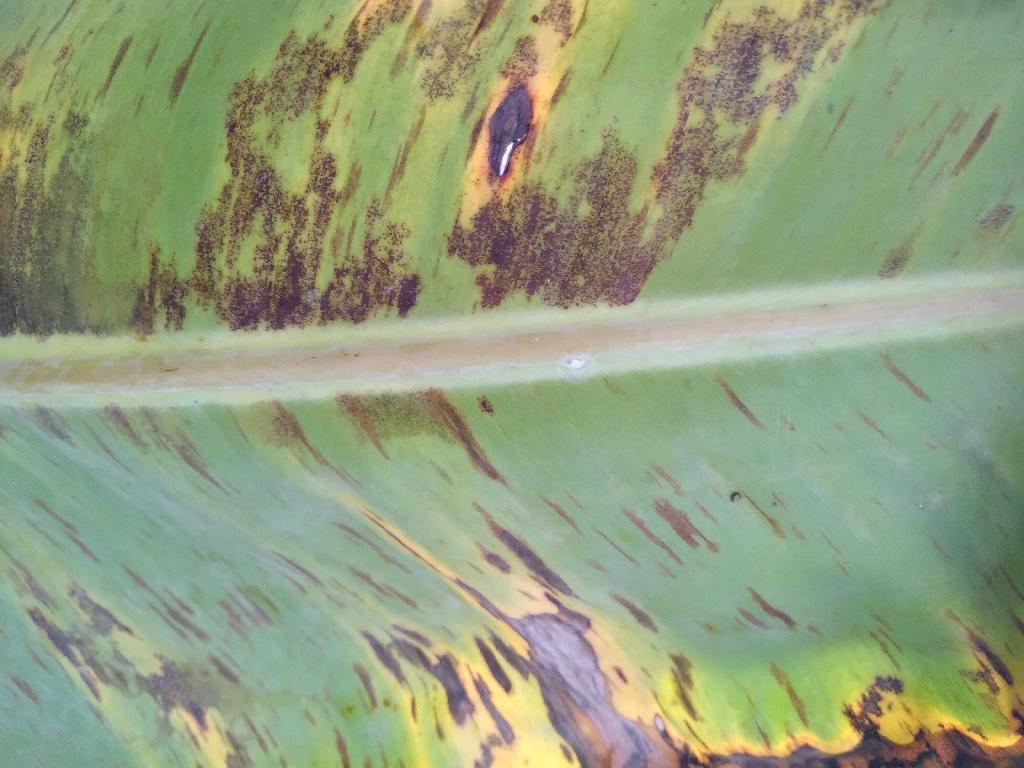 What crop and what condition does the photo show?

banana, black sigatoka
